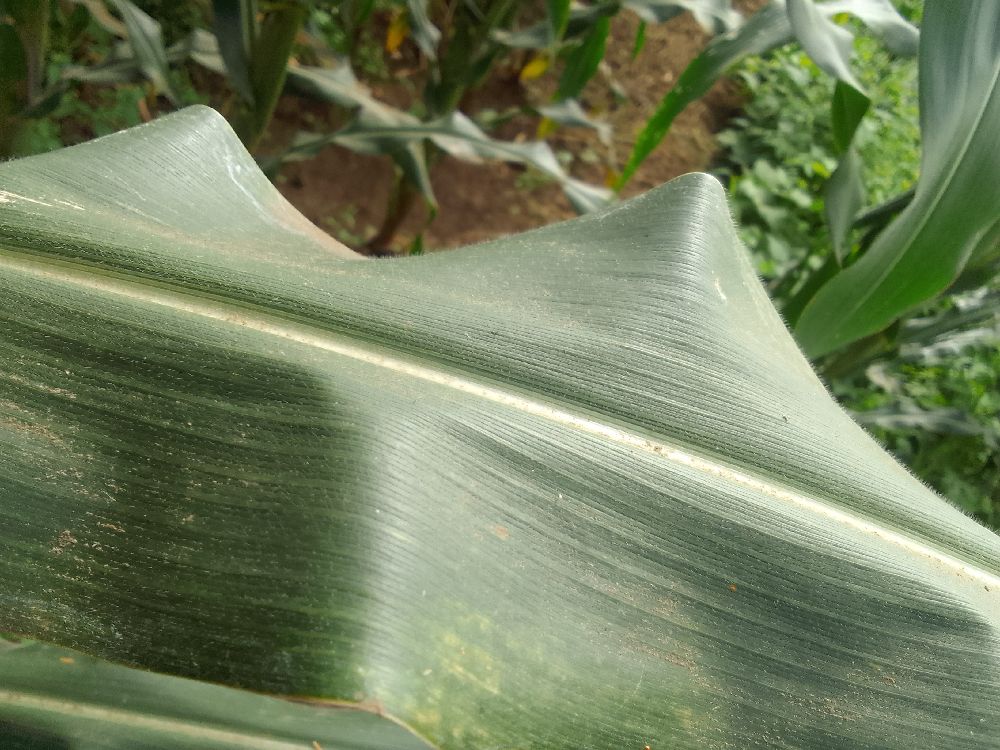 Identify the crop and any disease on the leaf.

maize, healthy
